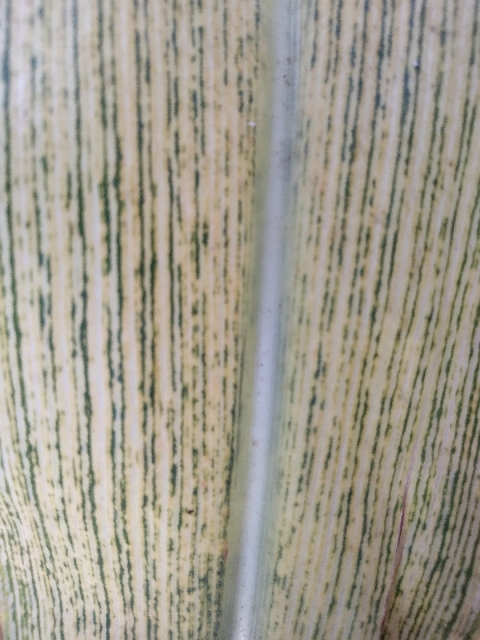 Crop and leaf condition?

maize, maize streak virus
